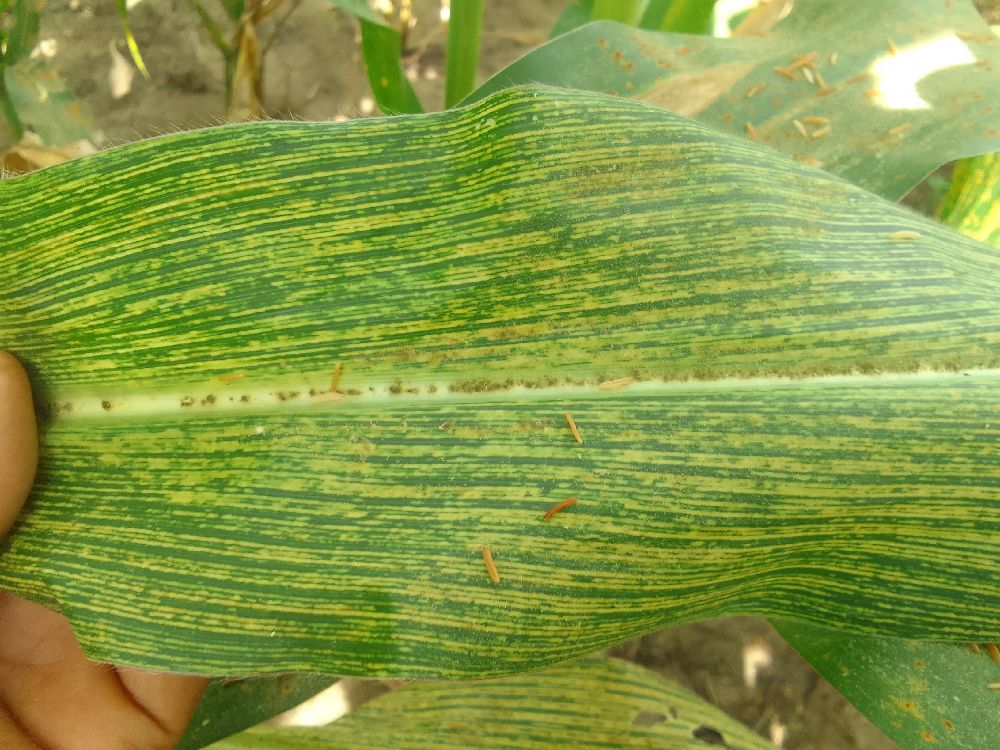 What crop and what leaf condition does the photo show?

maize, maize streak virus
